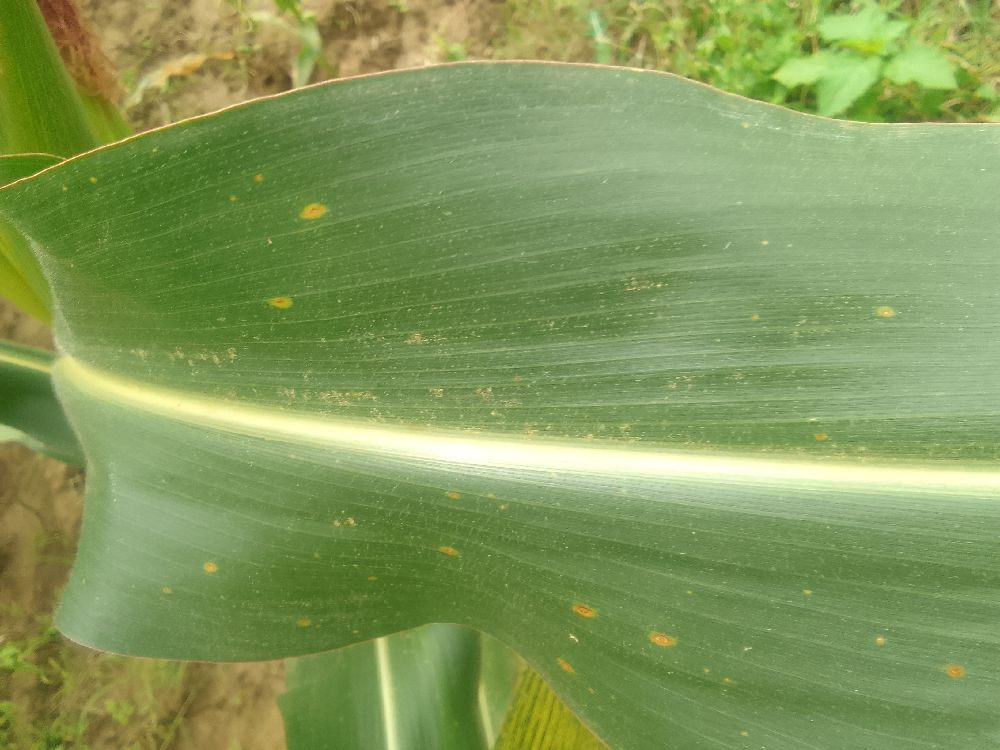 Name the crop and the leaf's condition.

maize, healthy
